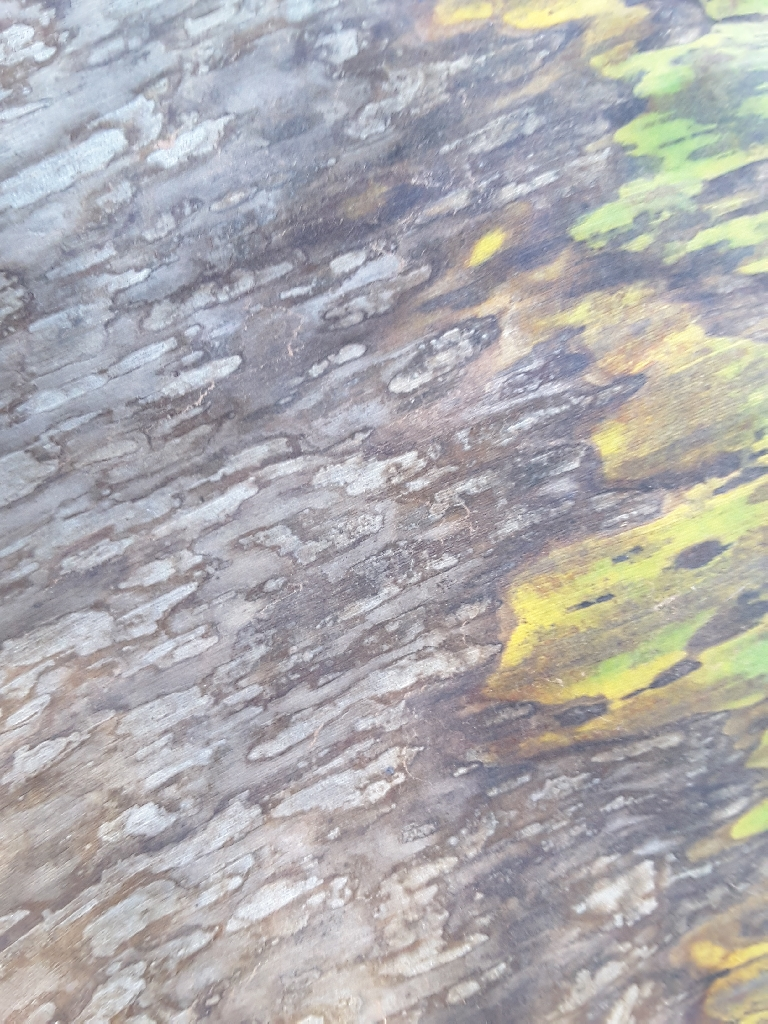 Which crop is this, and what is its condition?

banana, black sigatoka
